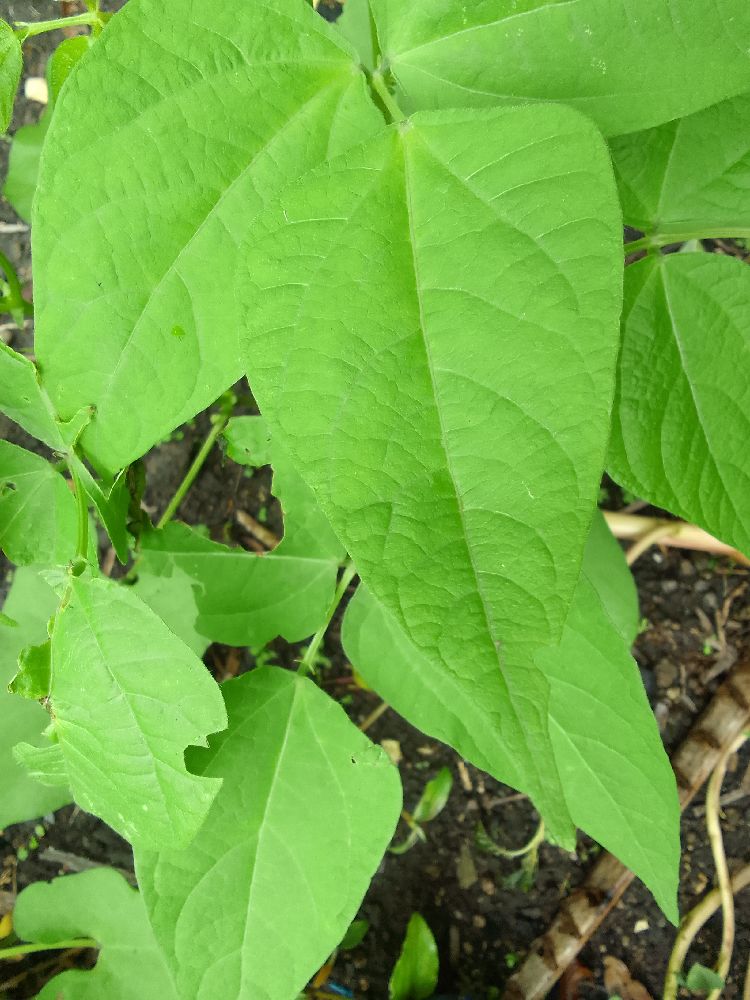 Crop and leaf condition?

common bean, healthy
